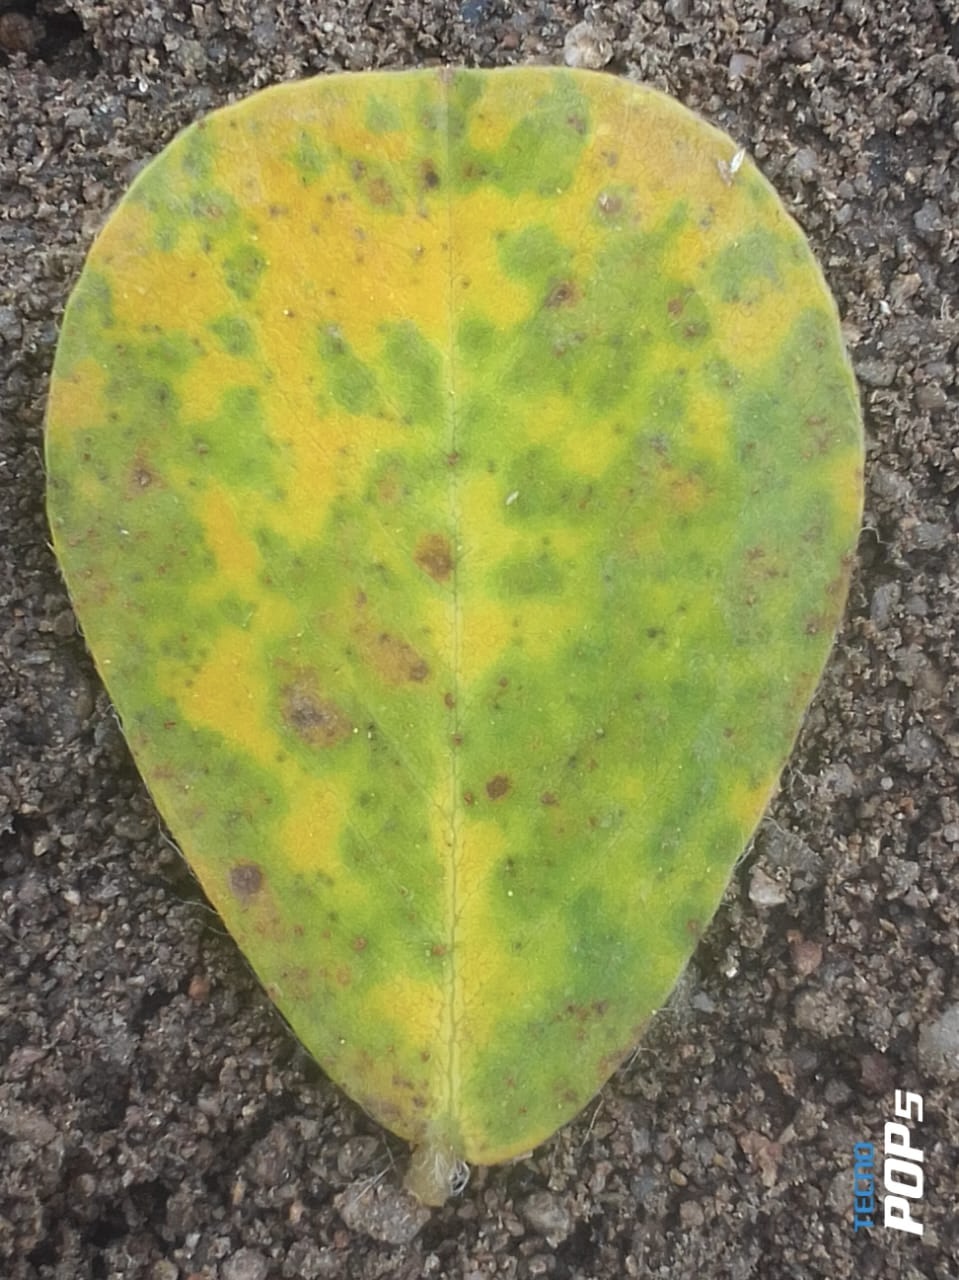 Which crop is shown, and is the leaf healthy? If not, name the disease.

peanut, groundnut rosette virus
